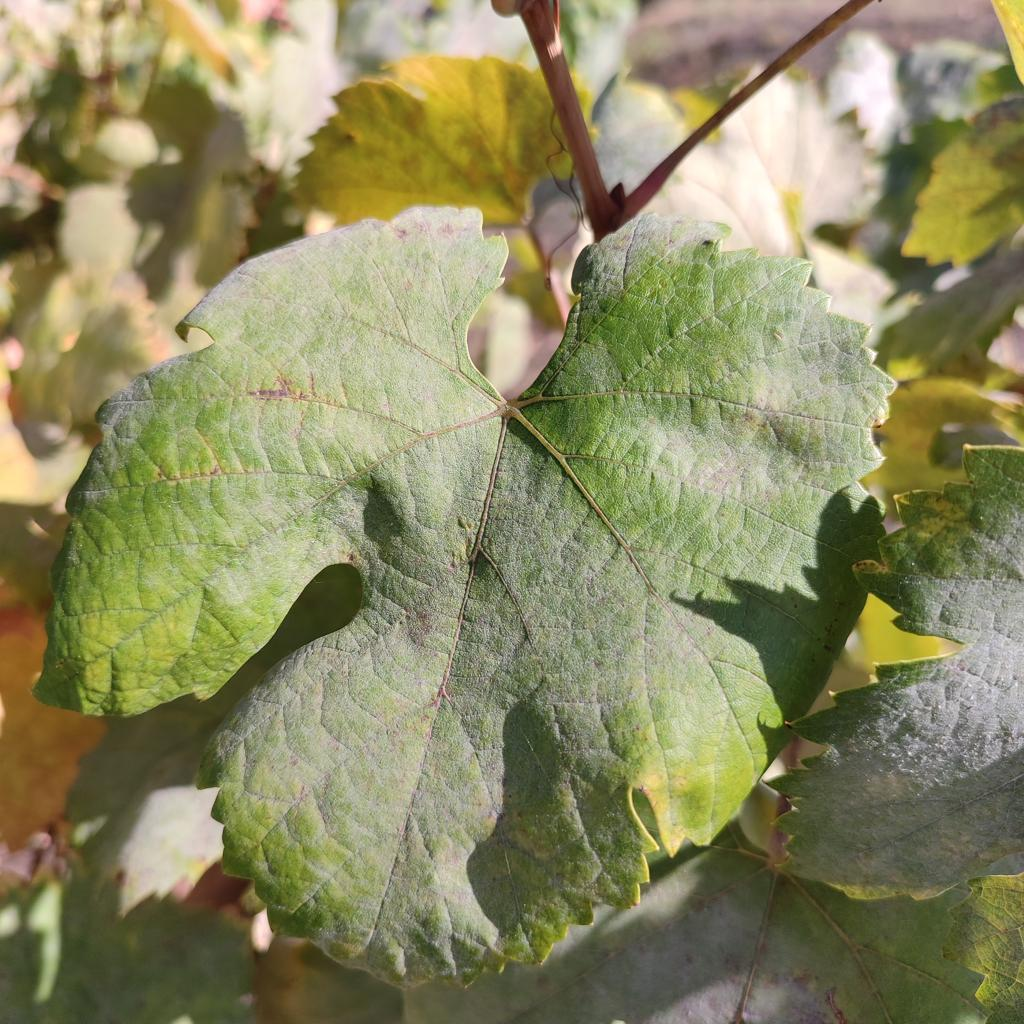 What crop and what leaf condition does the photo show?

grapevine, powdery mildew
